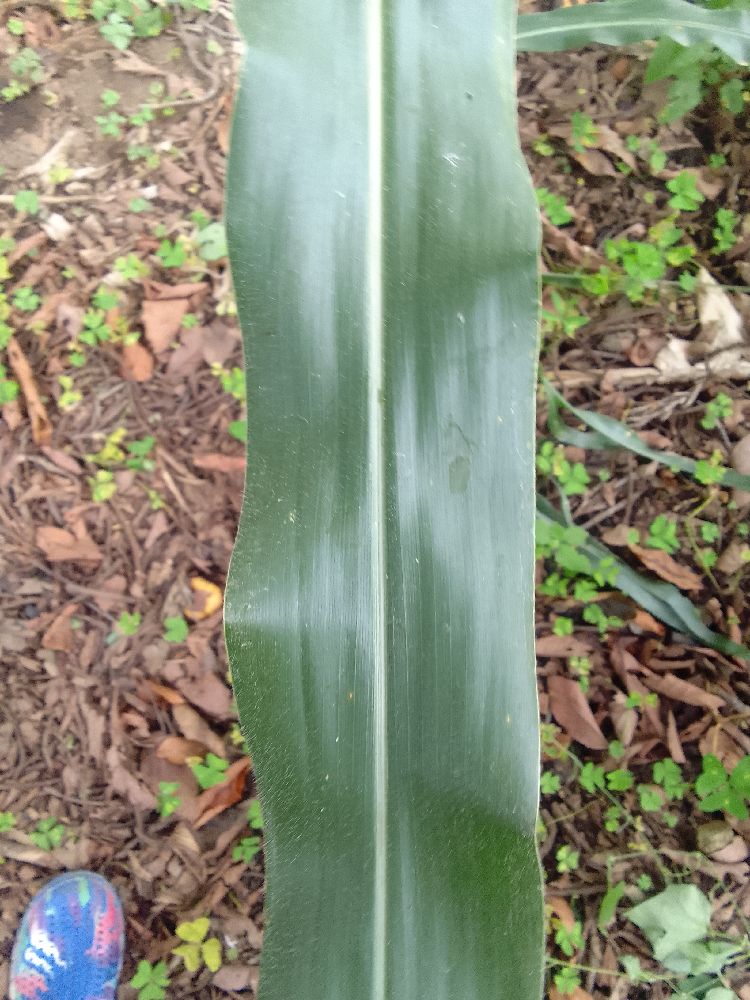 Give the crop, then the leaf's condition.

maize, healthy
